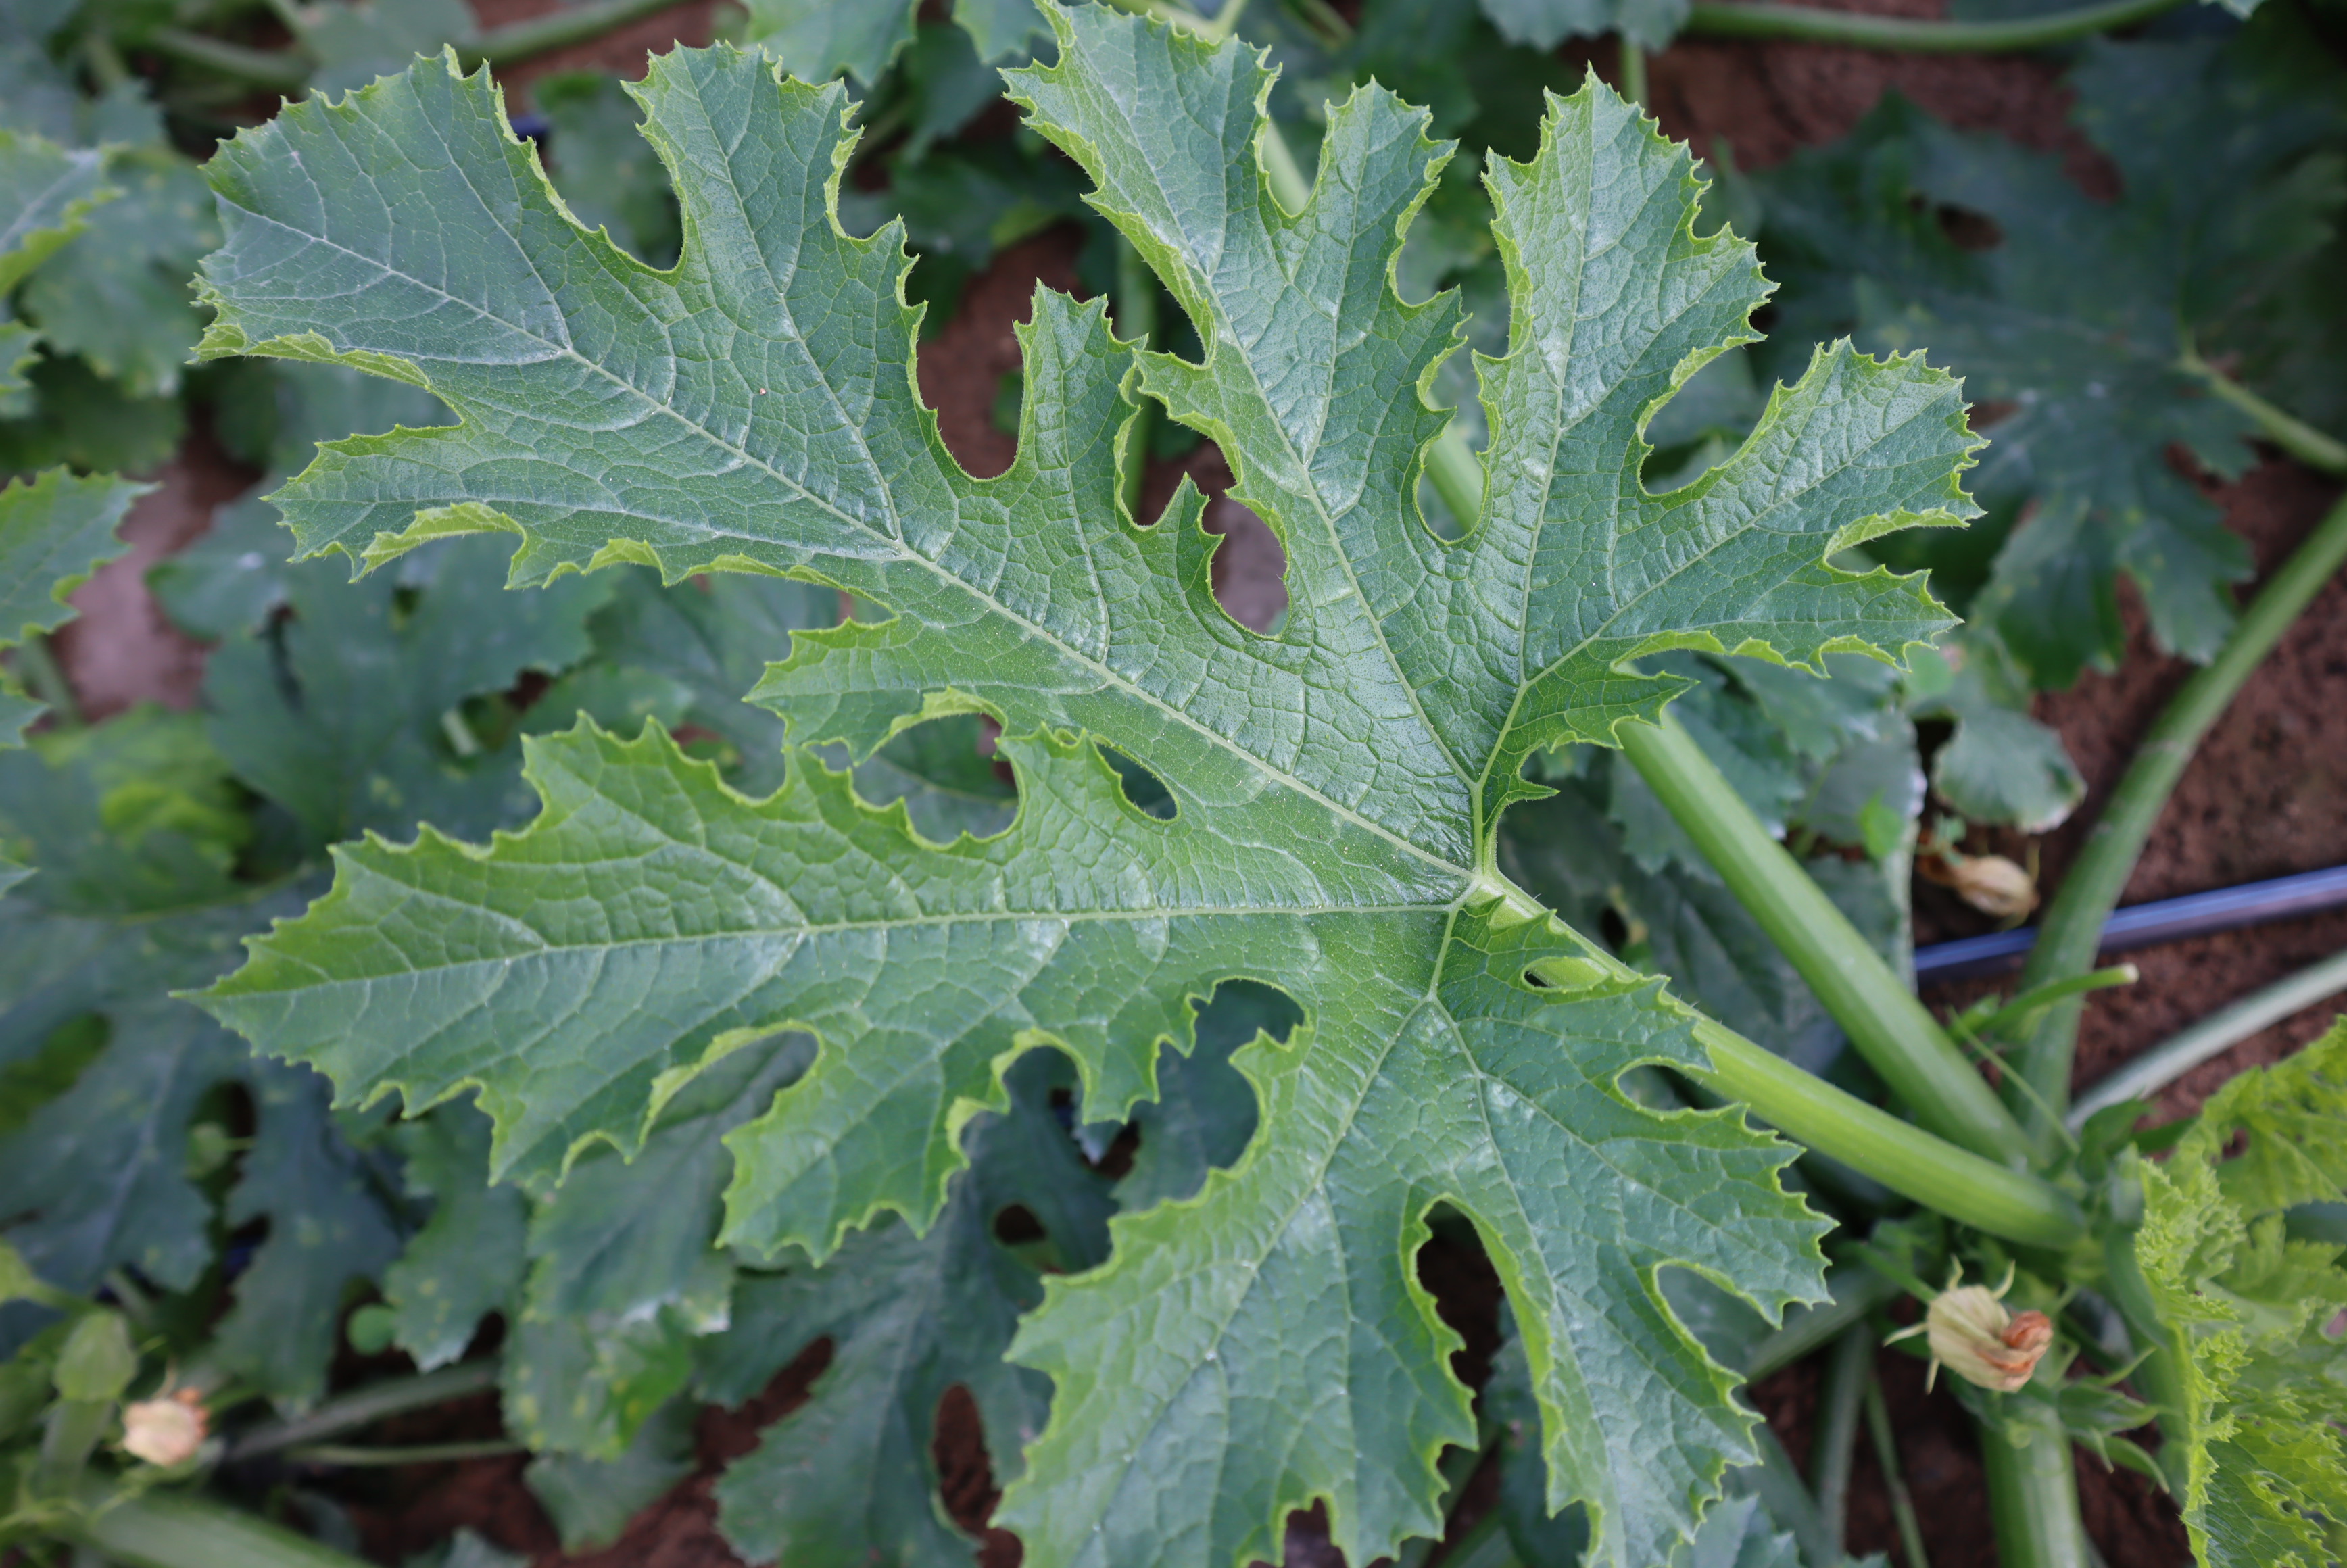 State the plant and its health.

zucchini, healthy
